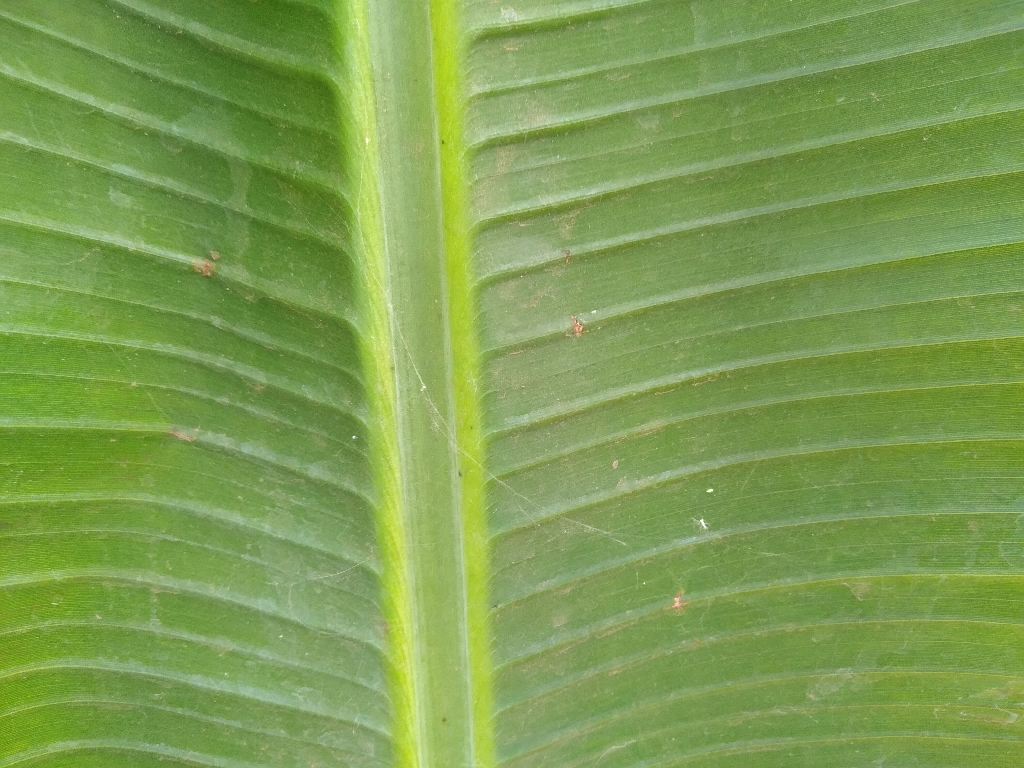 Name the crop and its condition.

banana, healthy
